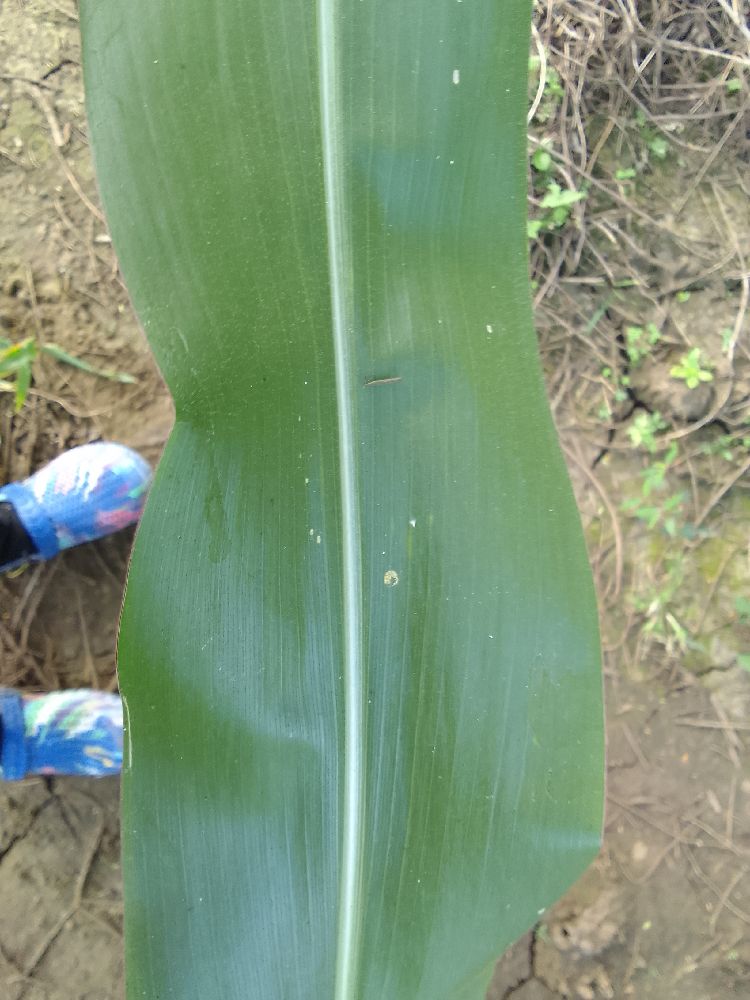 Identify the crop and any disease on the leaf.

maize, healthy
